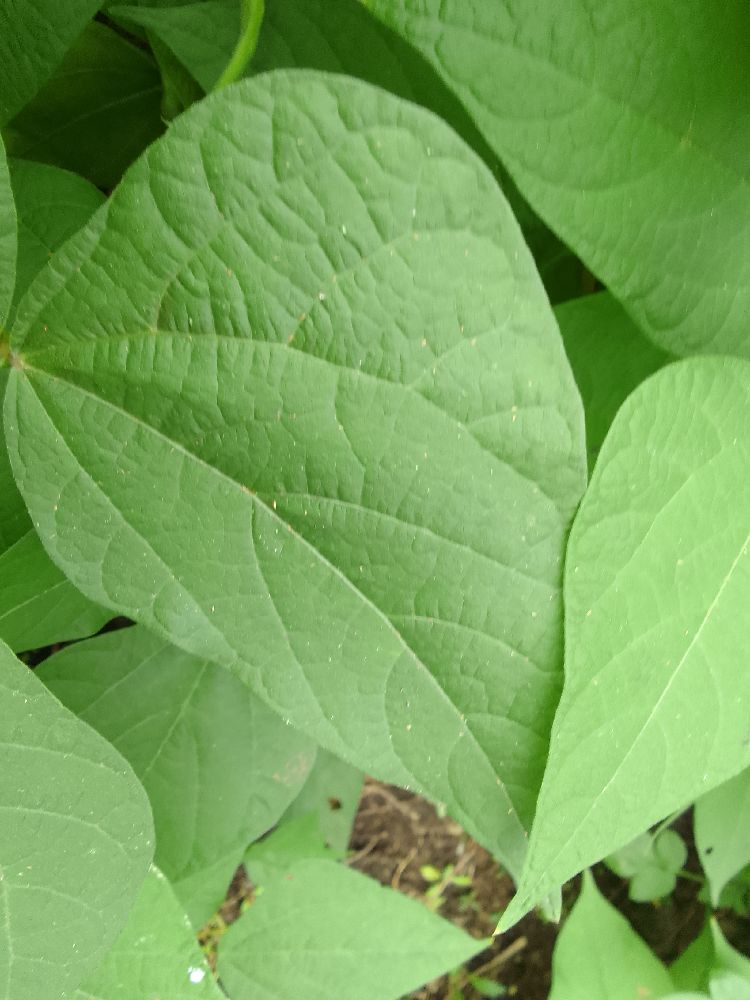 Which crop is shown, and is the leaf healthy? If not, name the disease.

common bean, healthy
